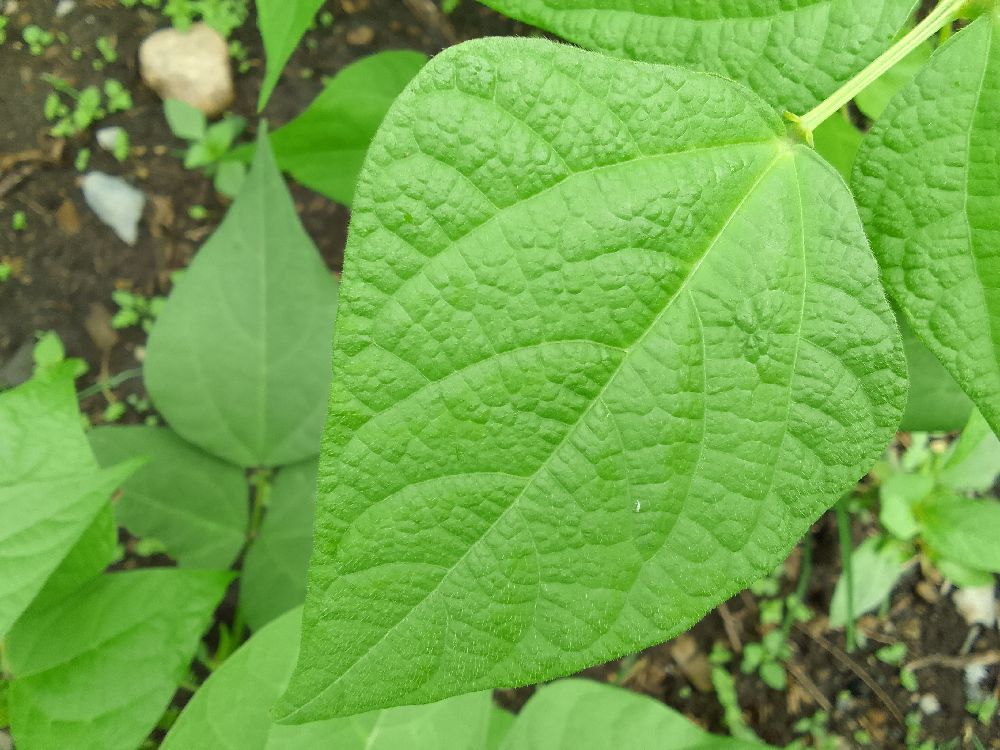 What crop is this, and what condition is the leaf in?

common bean, healthy
